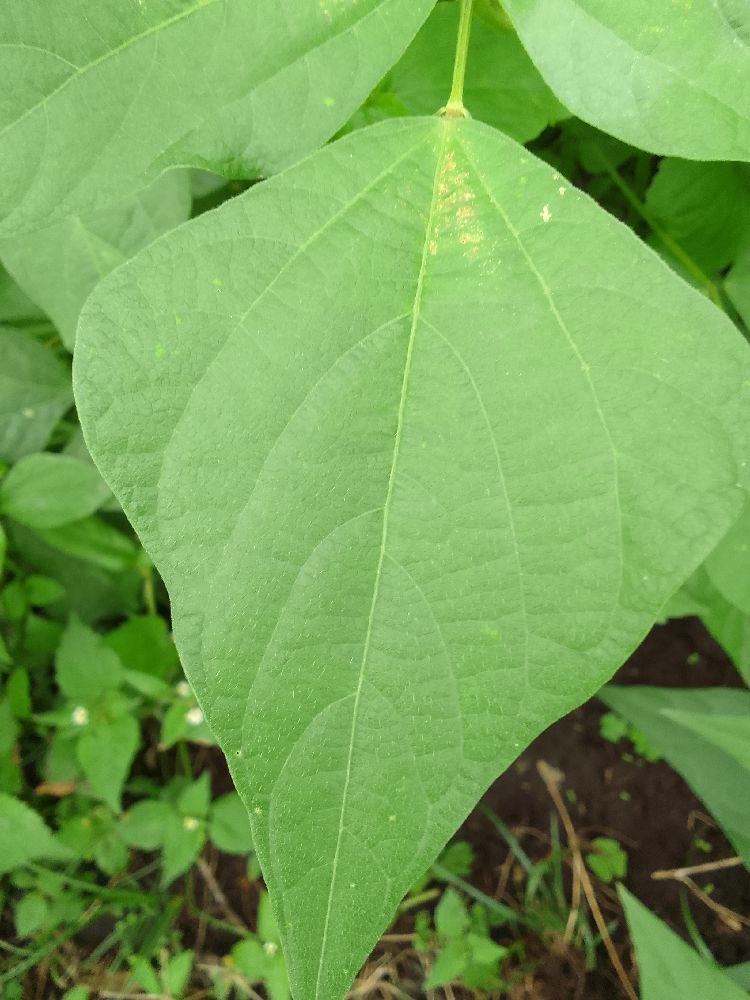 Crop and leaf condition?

common bean, healthy
